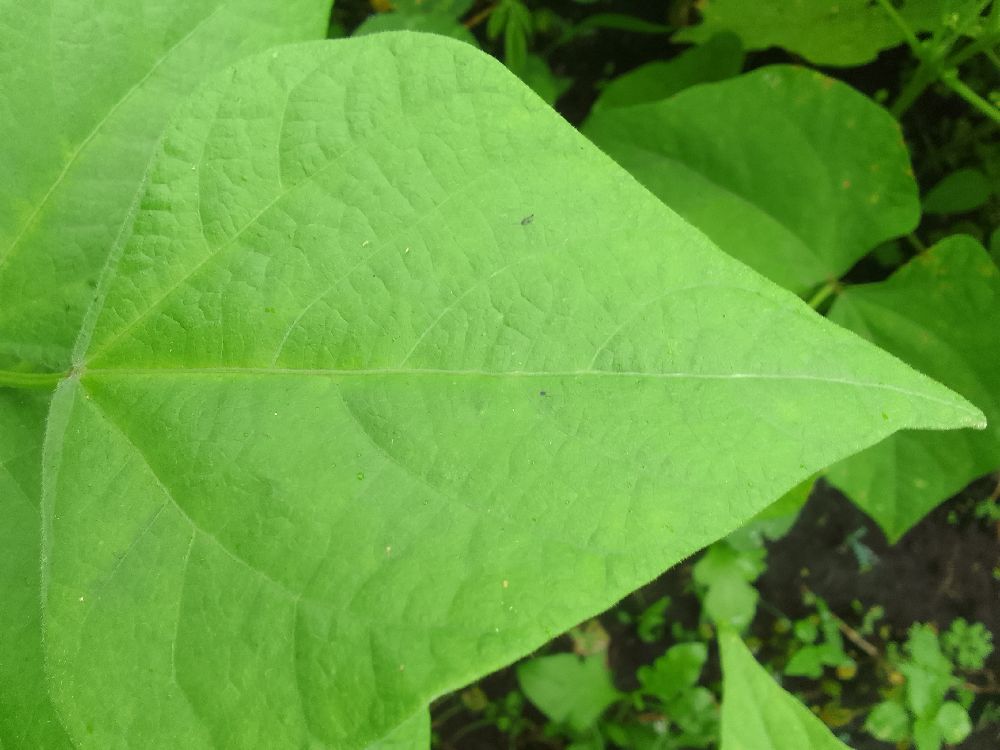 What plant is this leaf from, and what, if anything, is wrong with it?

common bean, healthy
